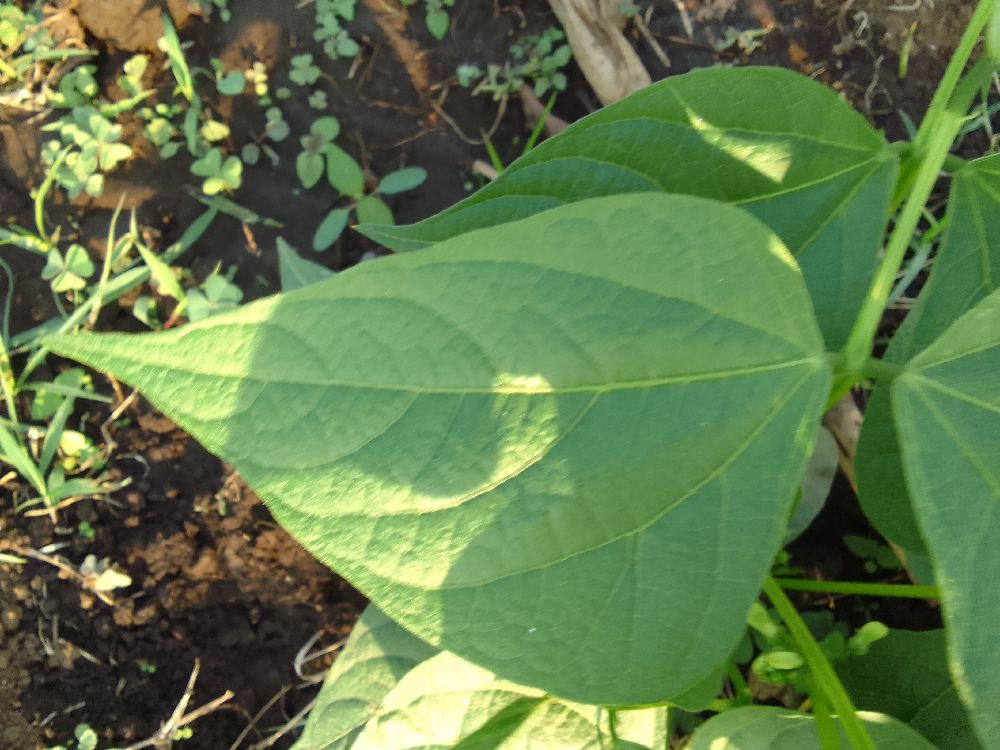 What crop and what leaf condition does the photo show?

common bean, healthy
